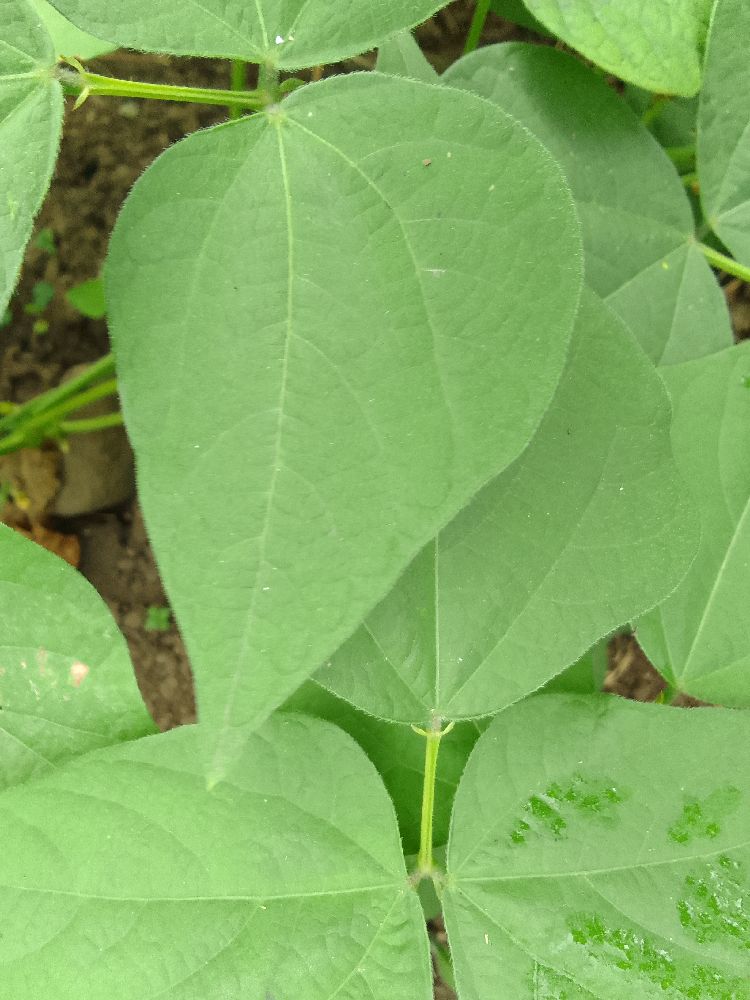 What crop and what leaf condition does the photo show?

common bean, healthy
